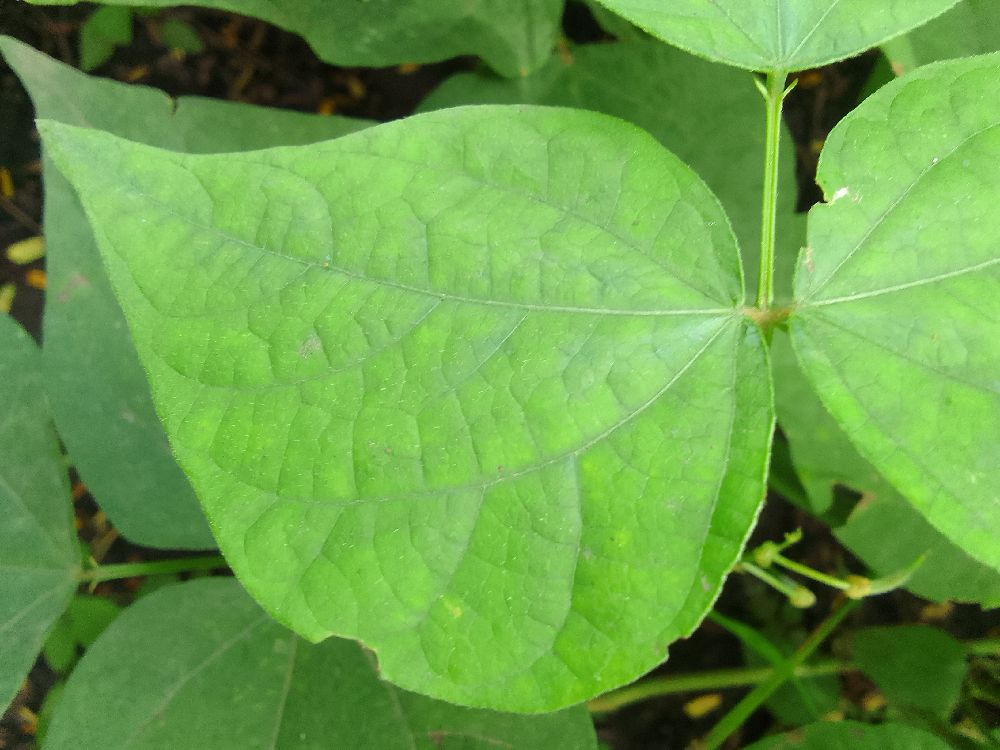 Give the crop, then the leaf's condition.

common bean, healthy
